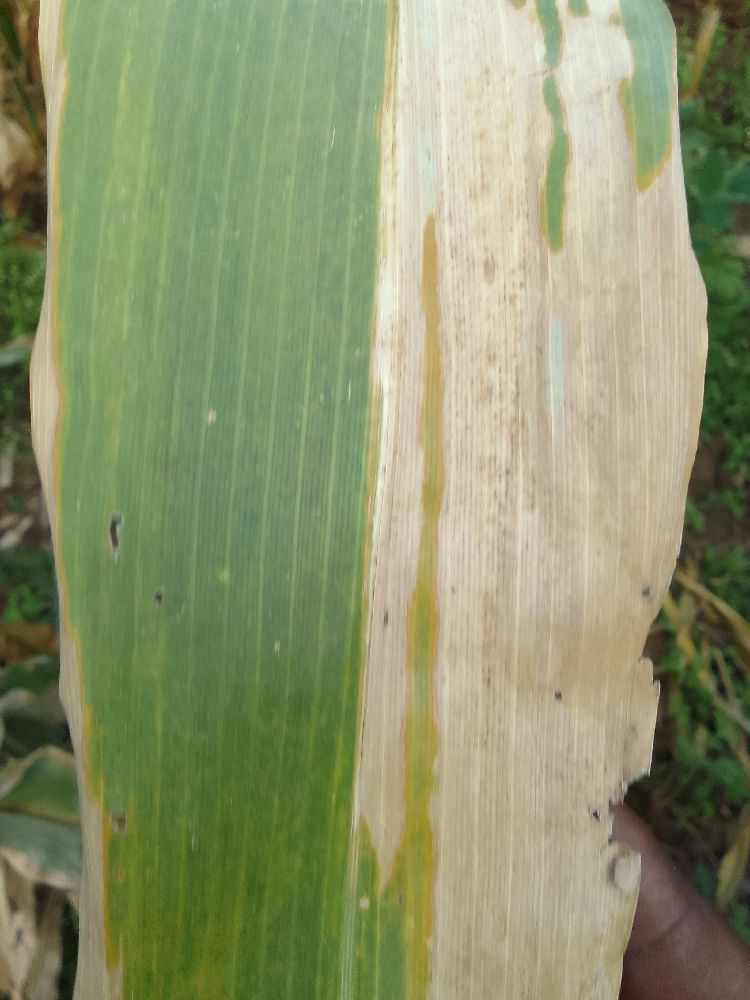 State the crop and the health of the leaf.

maize, maize lethal necrosis
